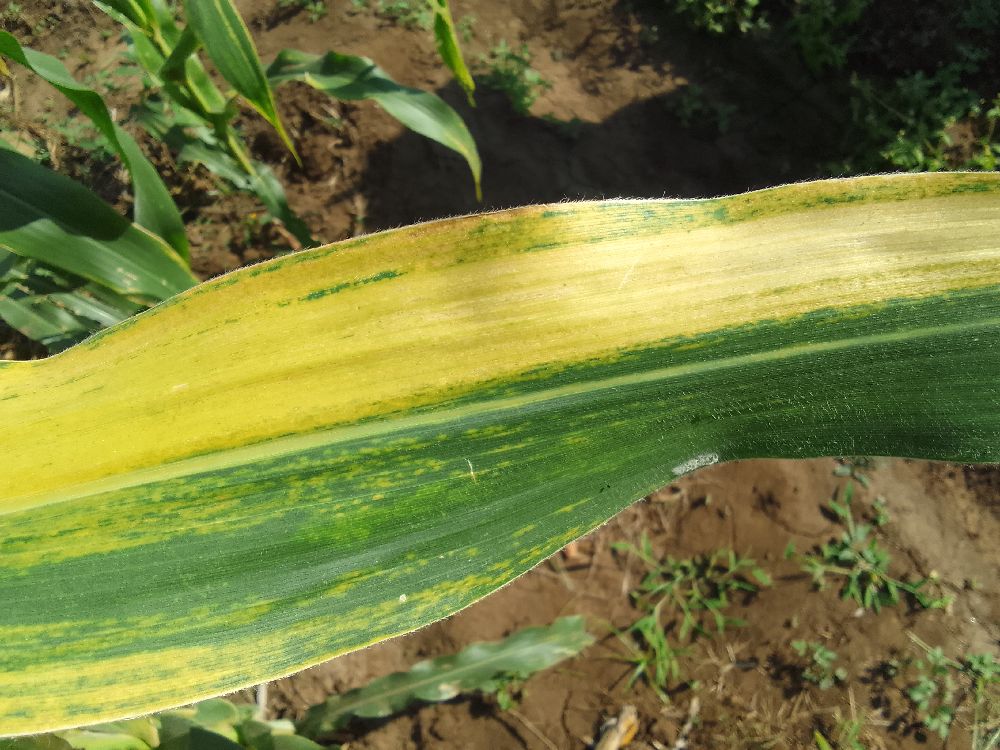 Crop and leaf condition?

maize, maize lethal necrosis
